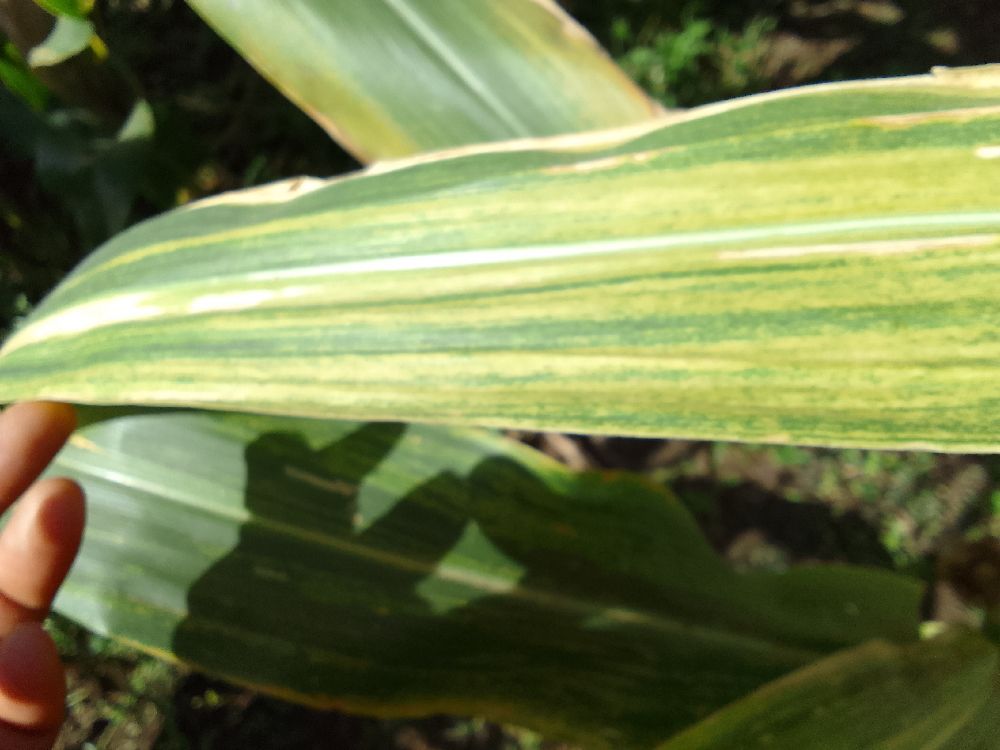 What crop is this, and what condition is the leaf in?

maize, maize lethal necrosis
